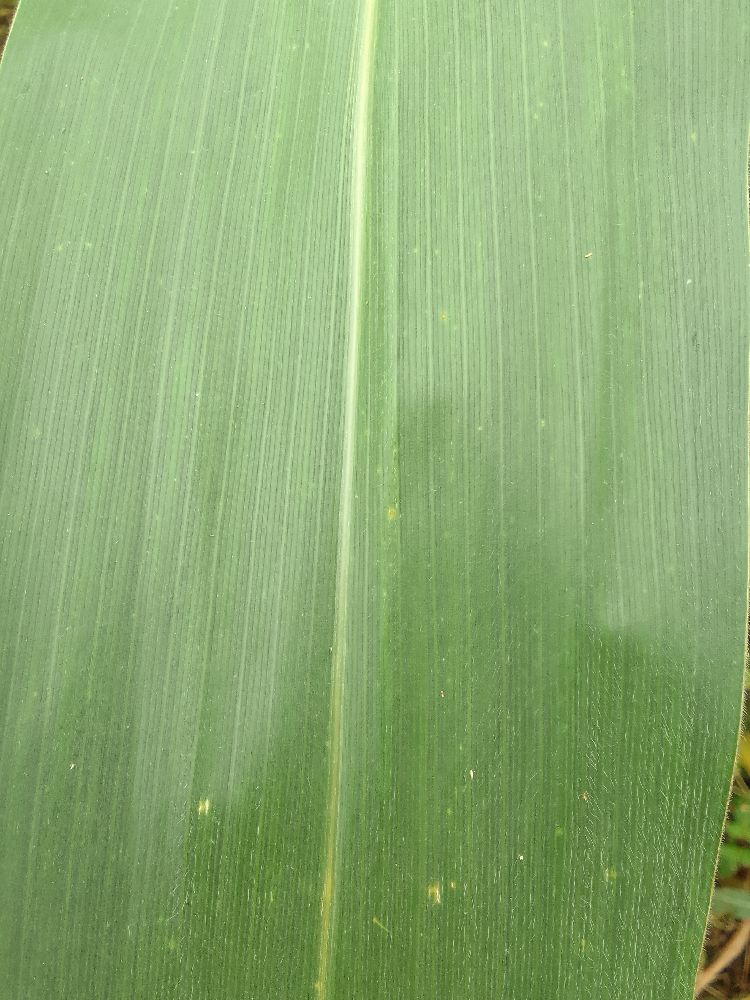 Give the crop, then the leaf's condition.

maize, healthy
